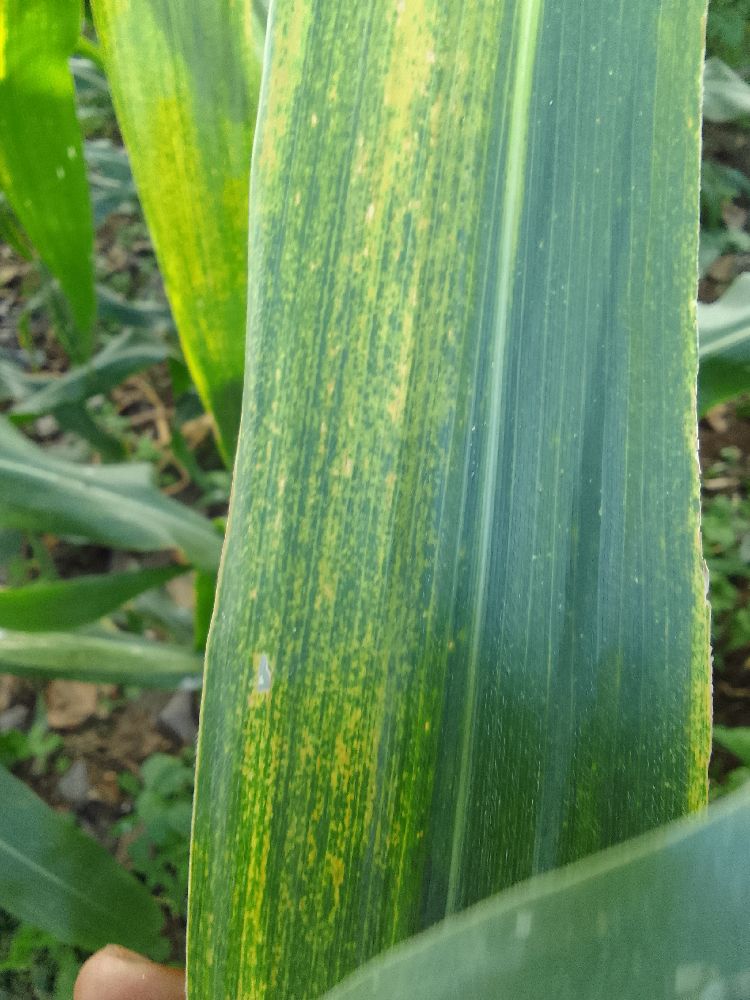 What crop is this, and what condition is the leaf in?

maize, maize lethal necrosis
